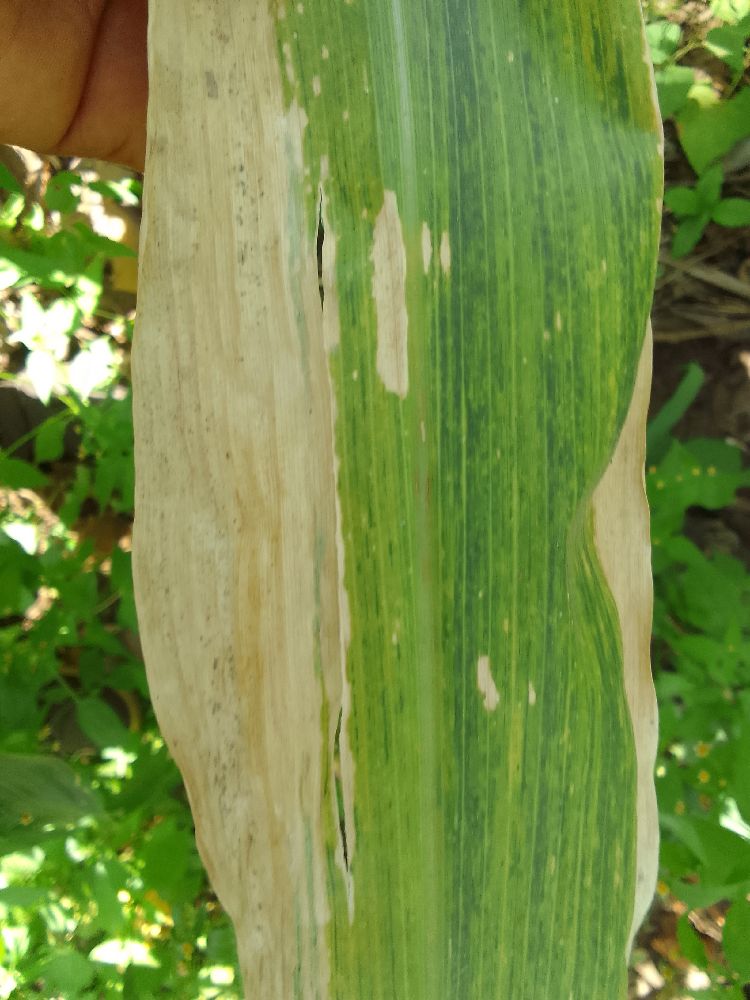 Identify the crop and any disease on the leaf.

maize, maize lethal necrosis
